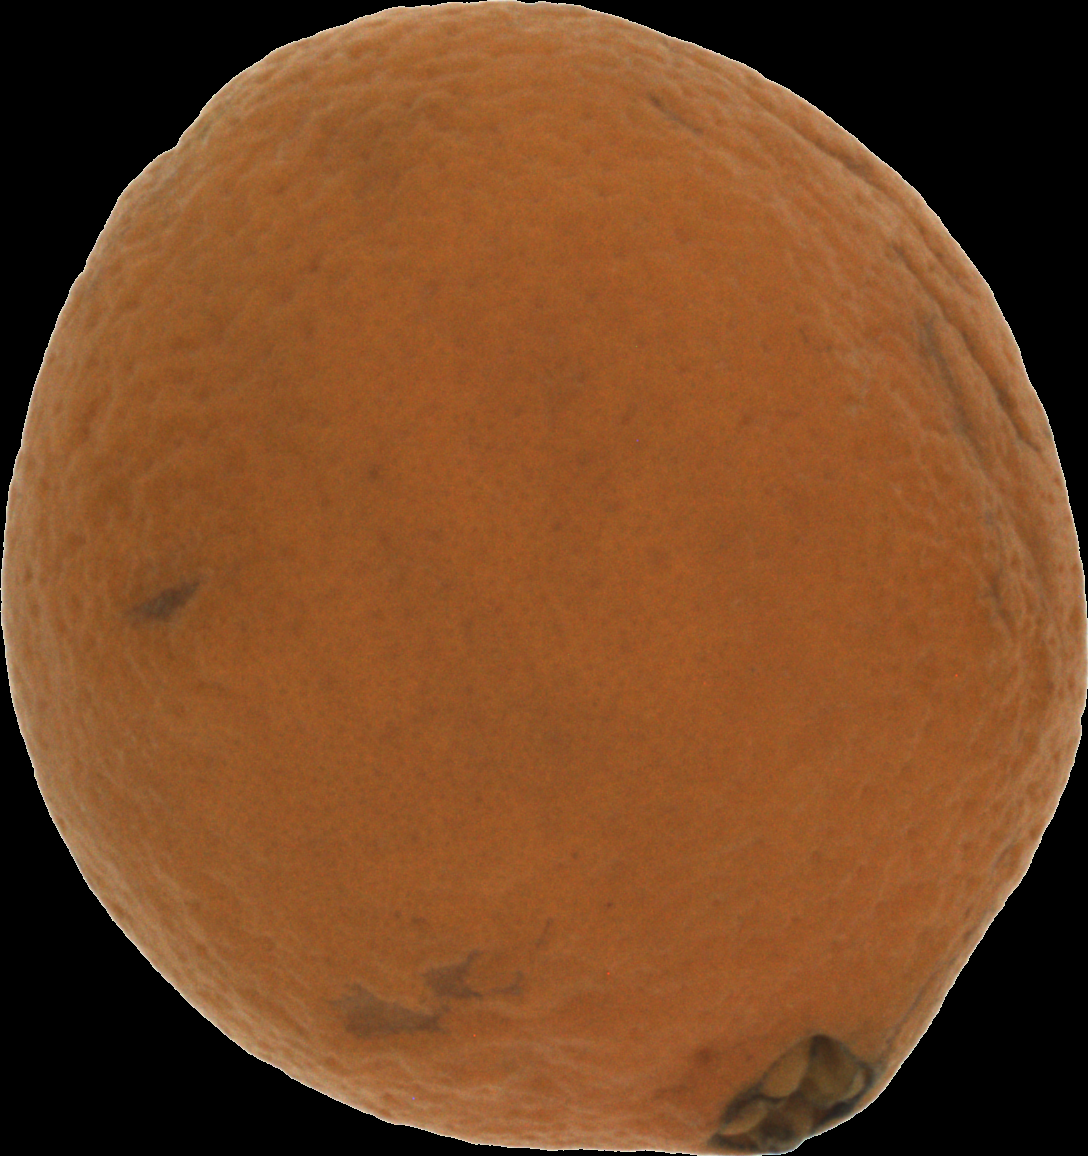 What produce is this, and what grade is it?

orange, bad
